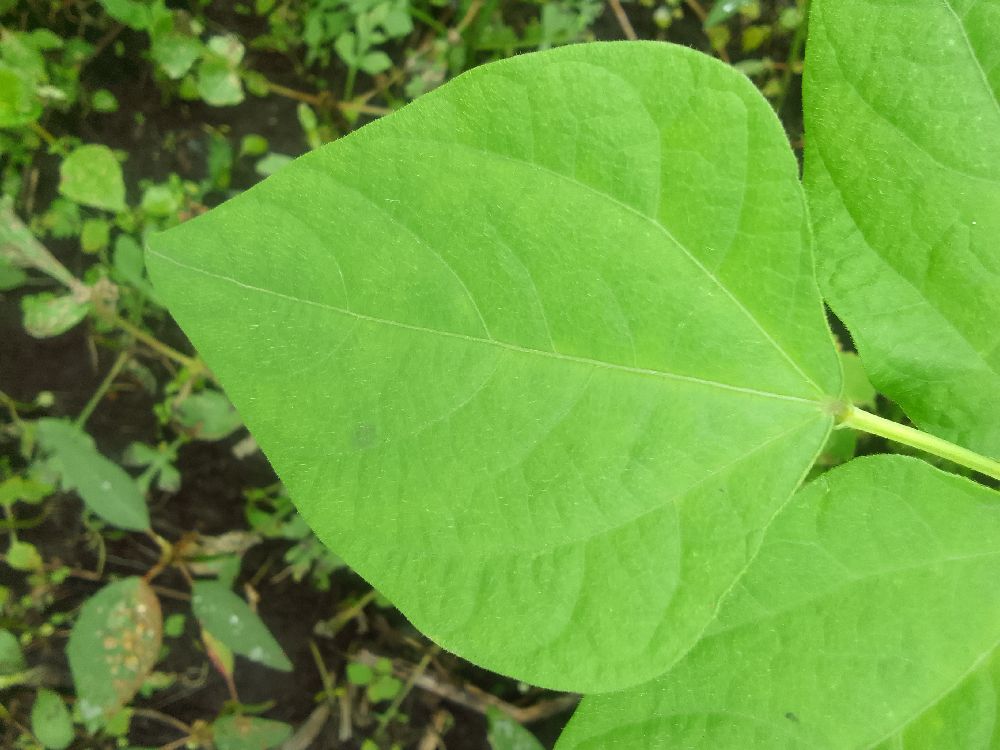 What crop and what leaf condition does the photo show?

common bean, healthy
